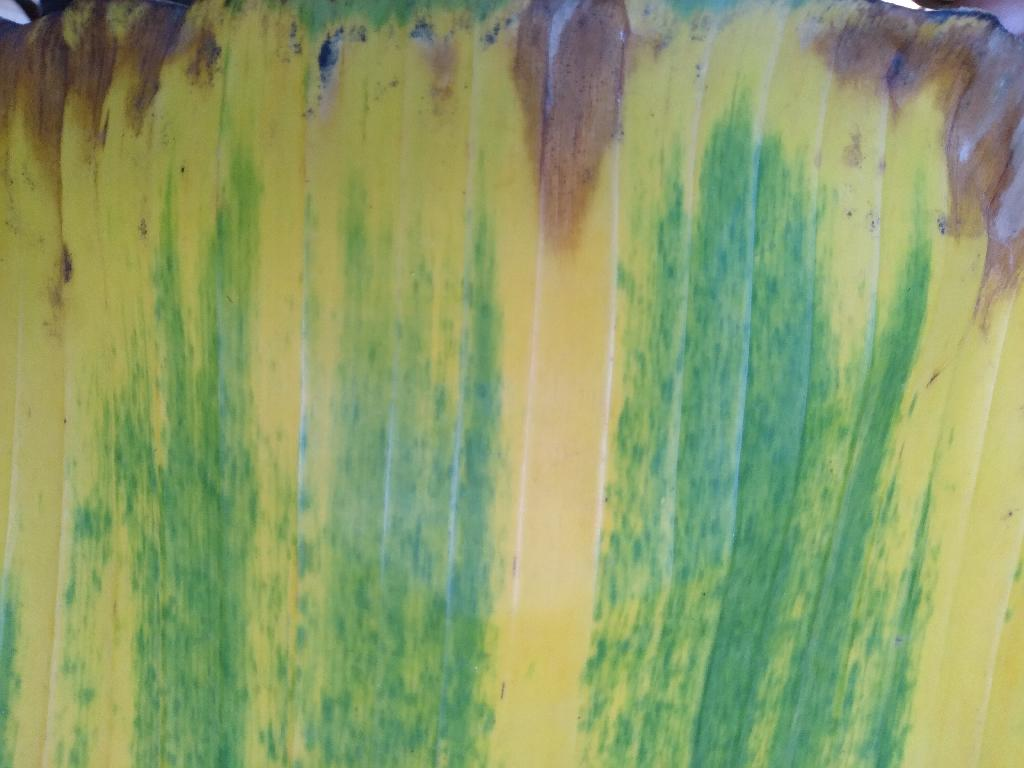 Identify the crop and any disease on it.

banana, fusarium wilt race 1
